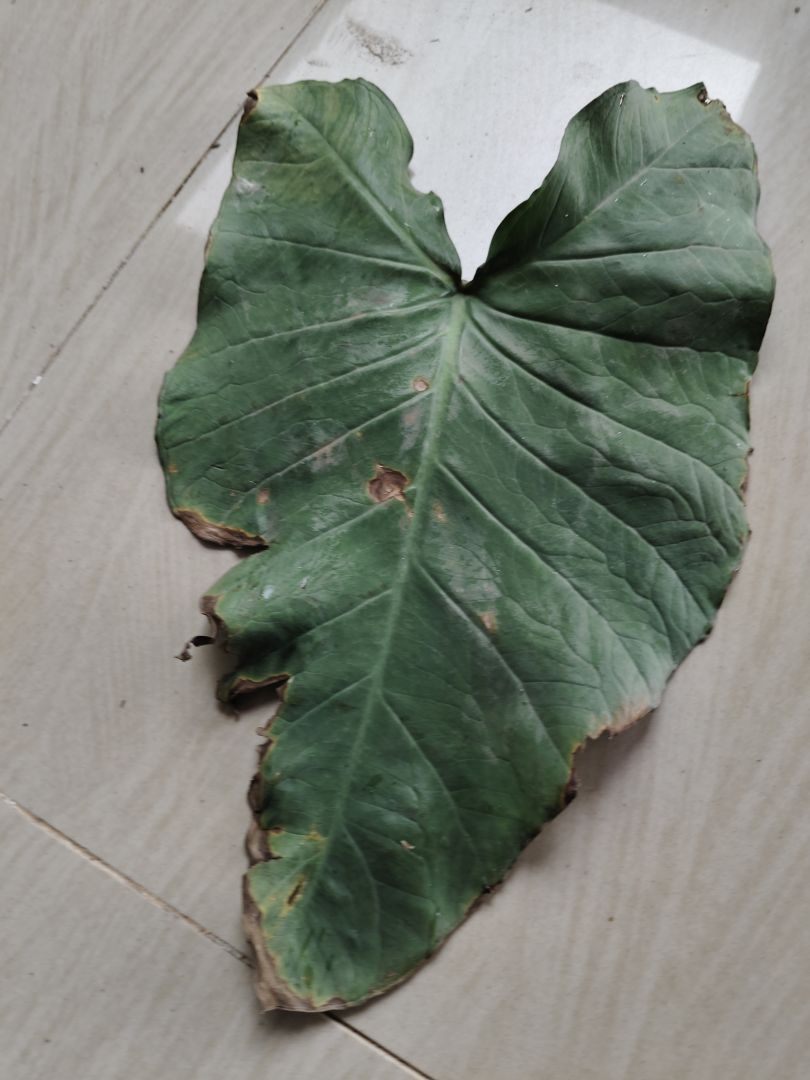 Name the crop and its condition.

taro, leaf blight
